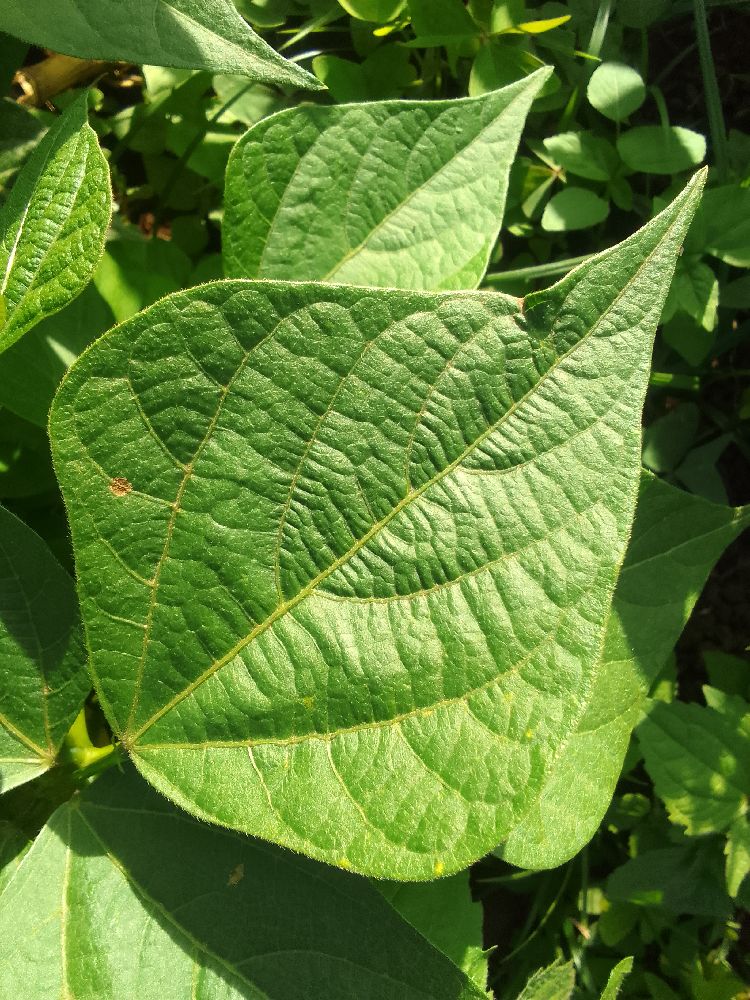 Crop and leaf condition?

common bean, healthy
